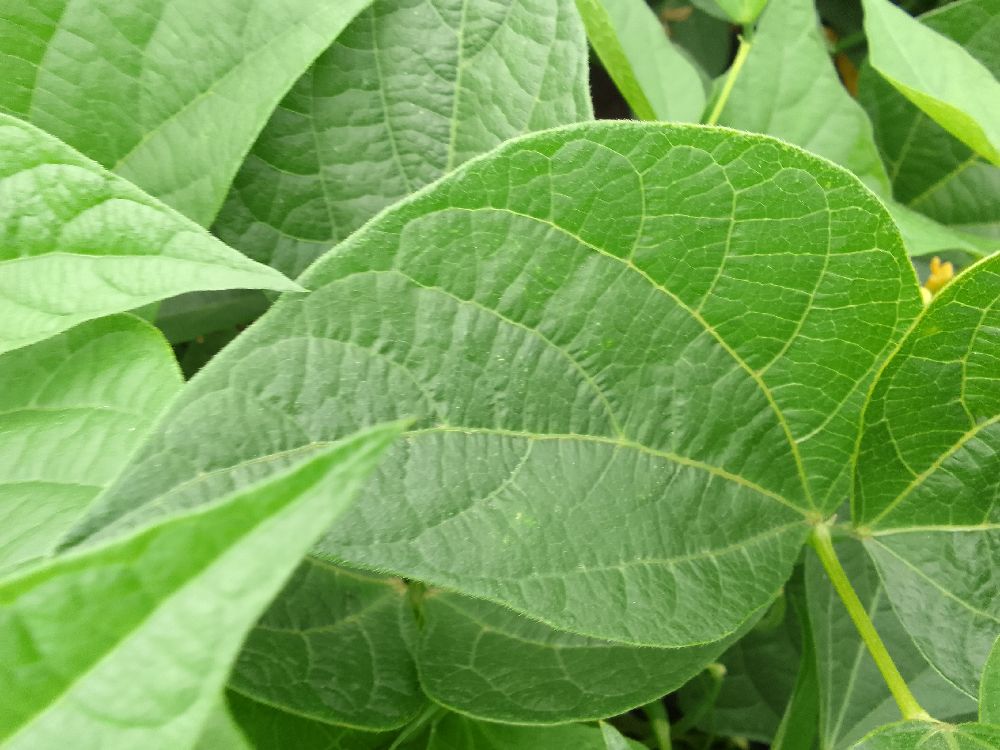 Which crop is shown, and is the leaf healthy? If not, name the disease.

common bean, healthy
